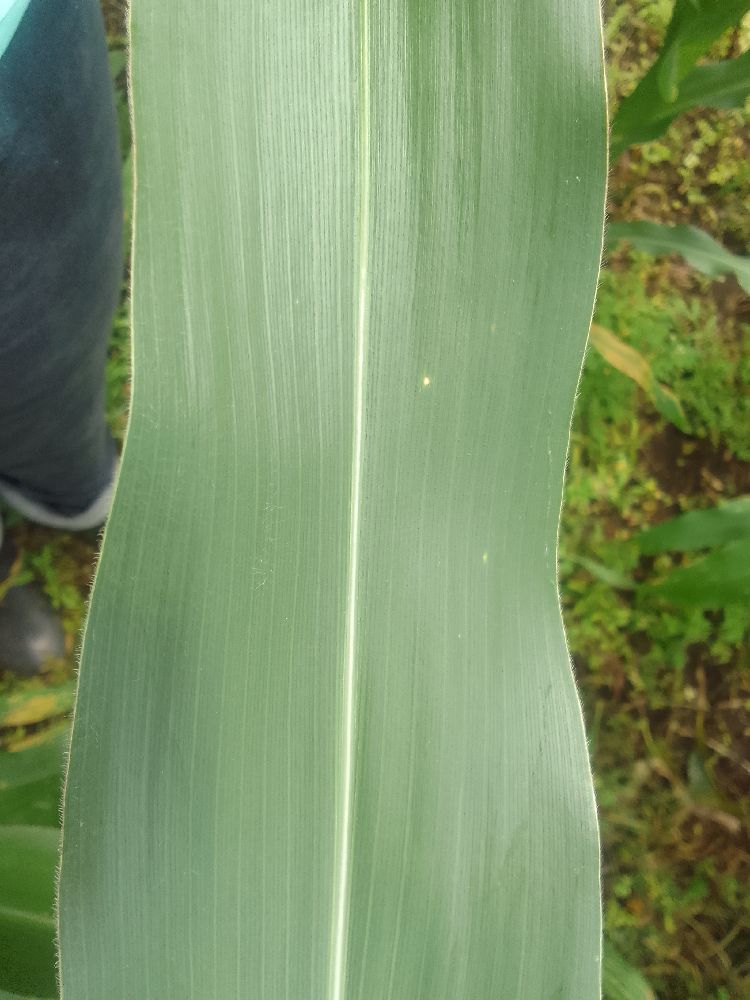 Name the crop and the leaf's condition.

maize, healthy
